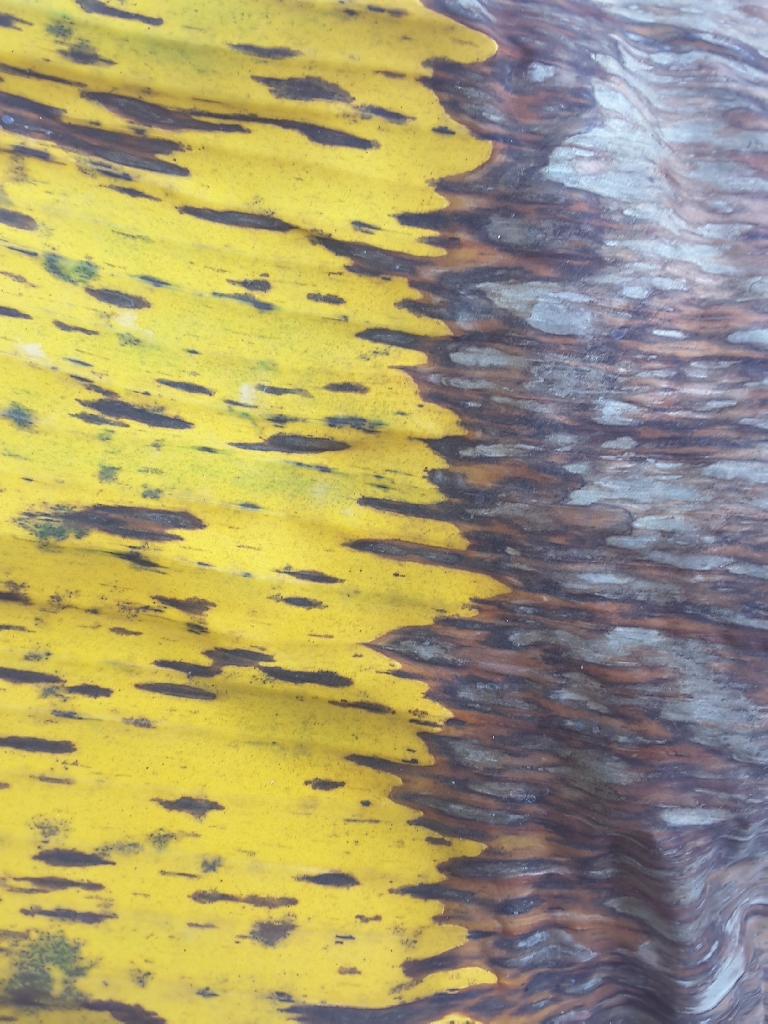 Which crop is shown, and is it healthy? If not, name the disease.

banana, black sigatoka
